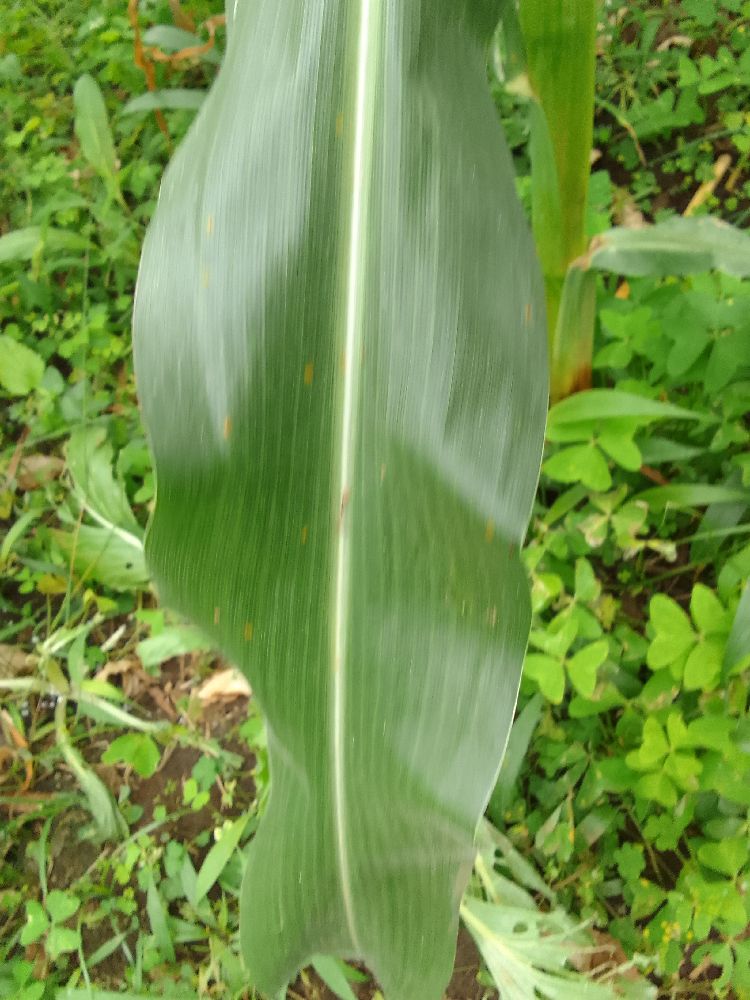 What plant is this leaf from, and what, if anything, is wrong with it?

maize, healthy
